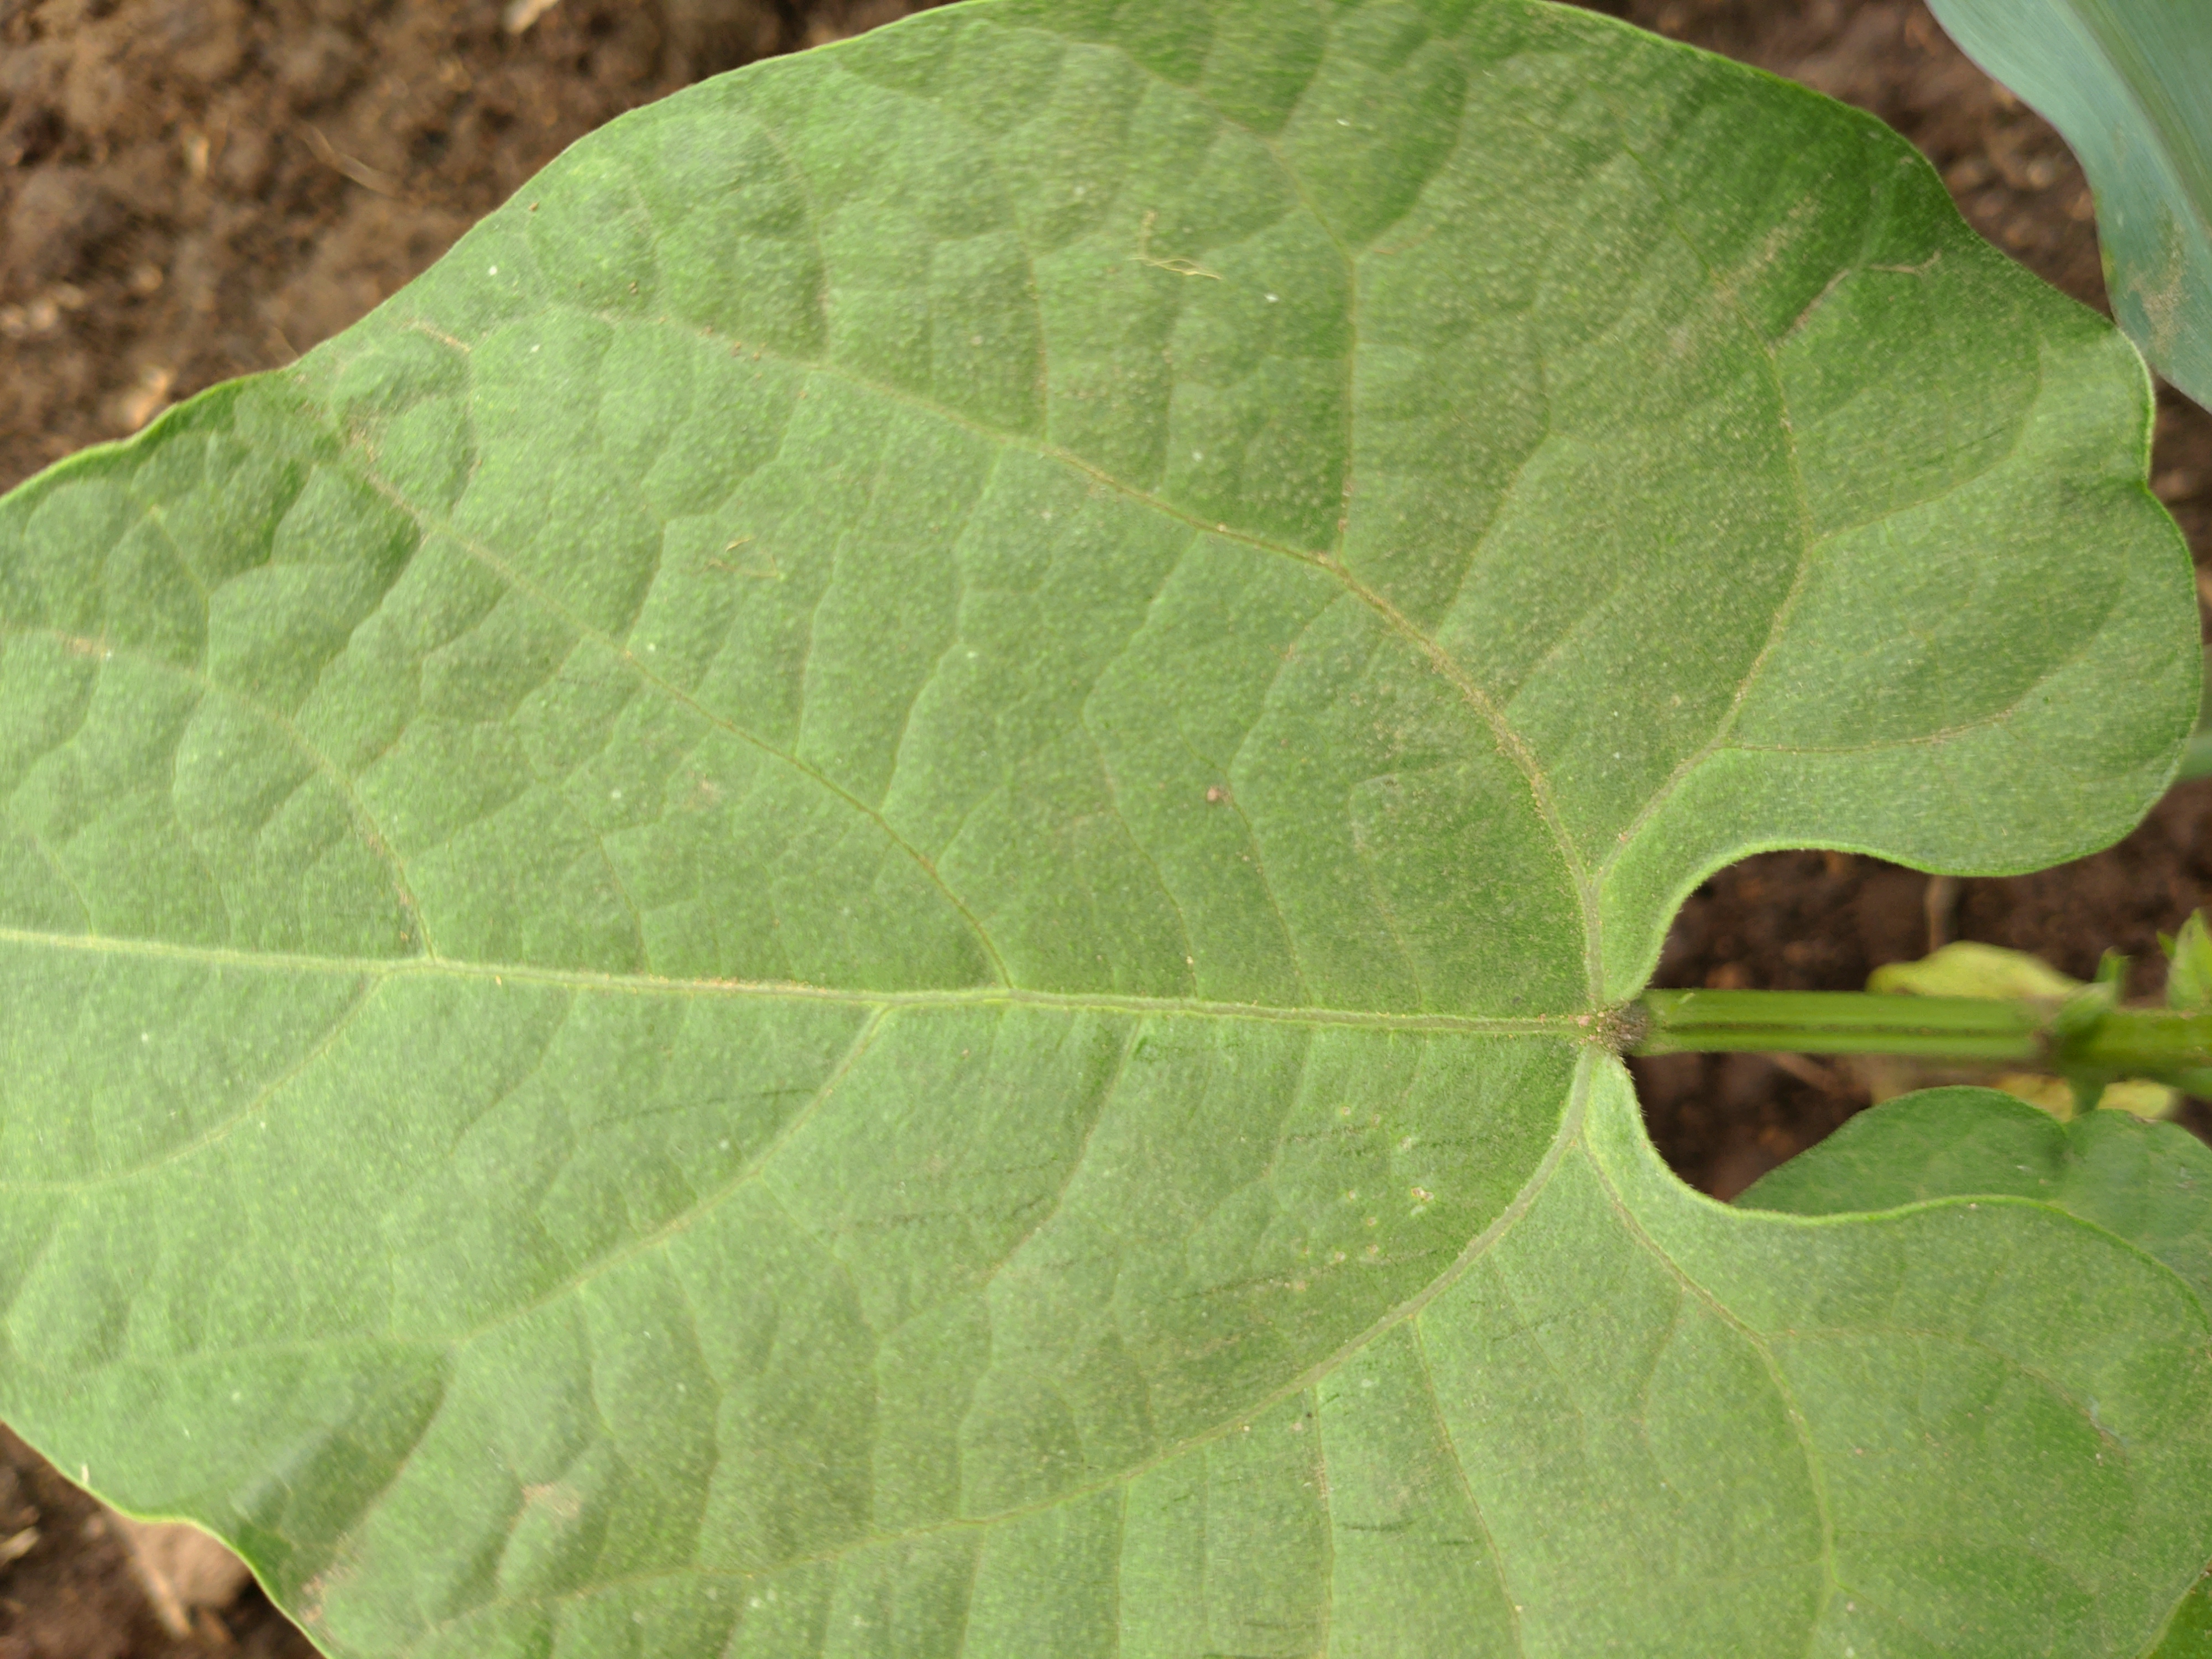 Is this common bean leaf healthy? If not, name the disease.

healthy
